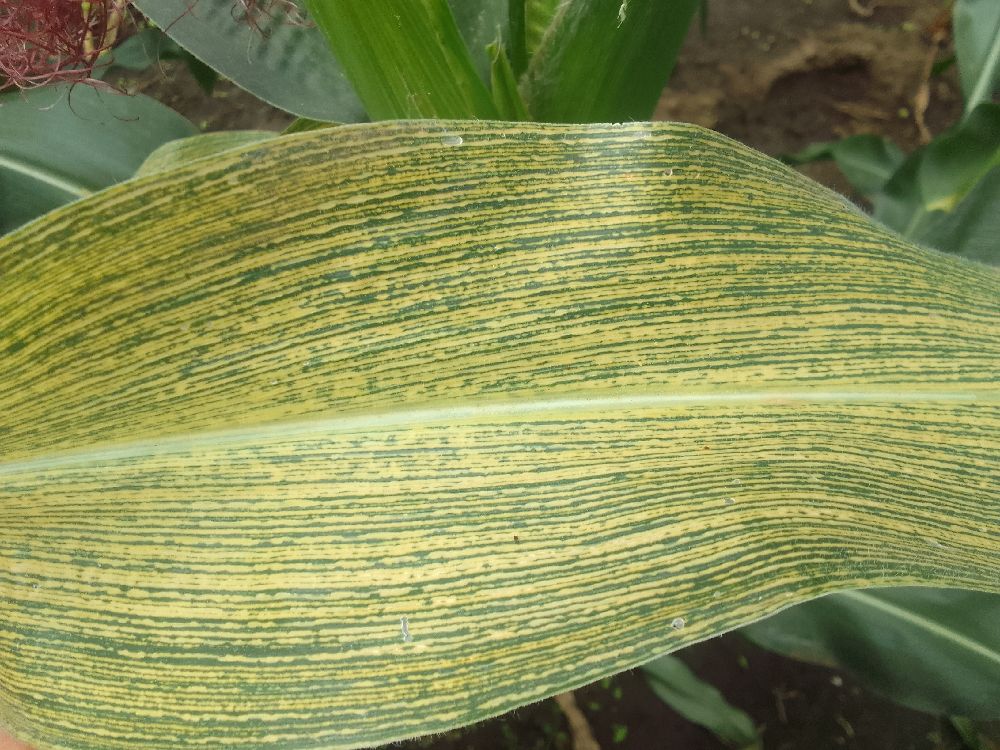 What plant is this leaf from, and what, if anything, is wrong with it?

maize, maize streak virus
